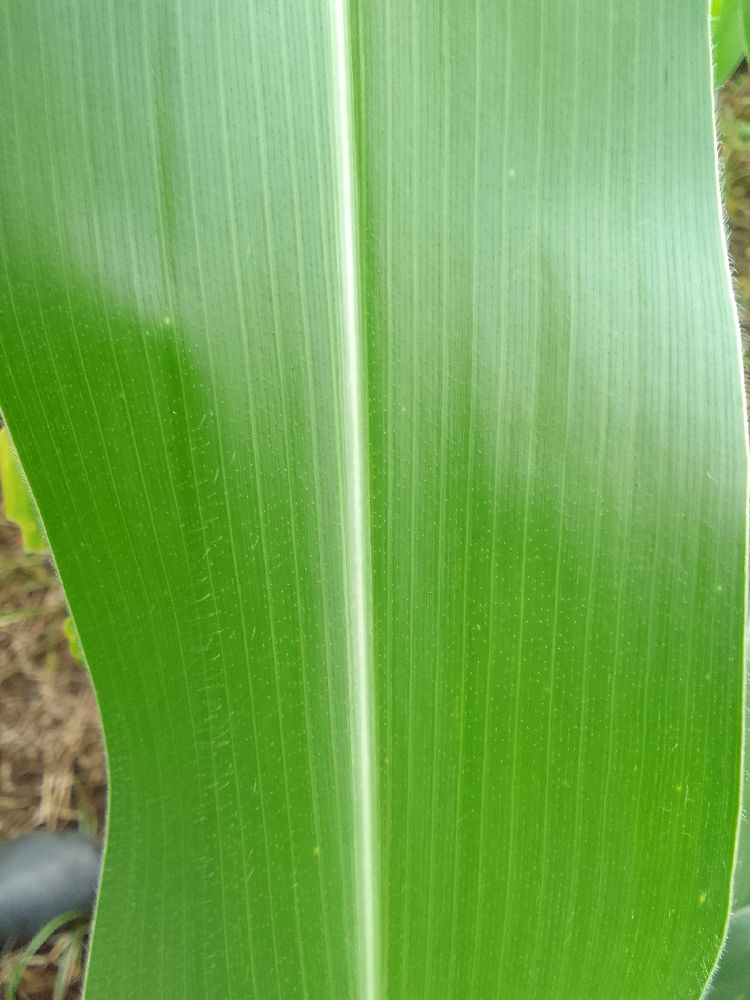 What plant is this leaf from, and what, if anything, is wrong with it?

common bean, healthy
